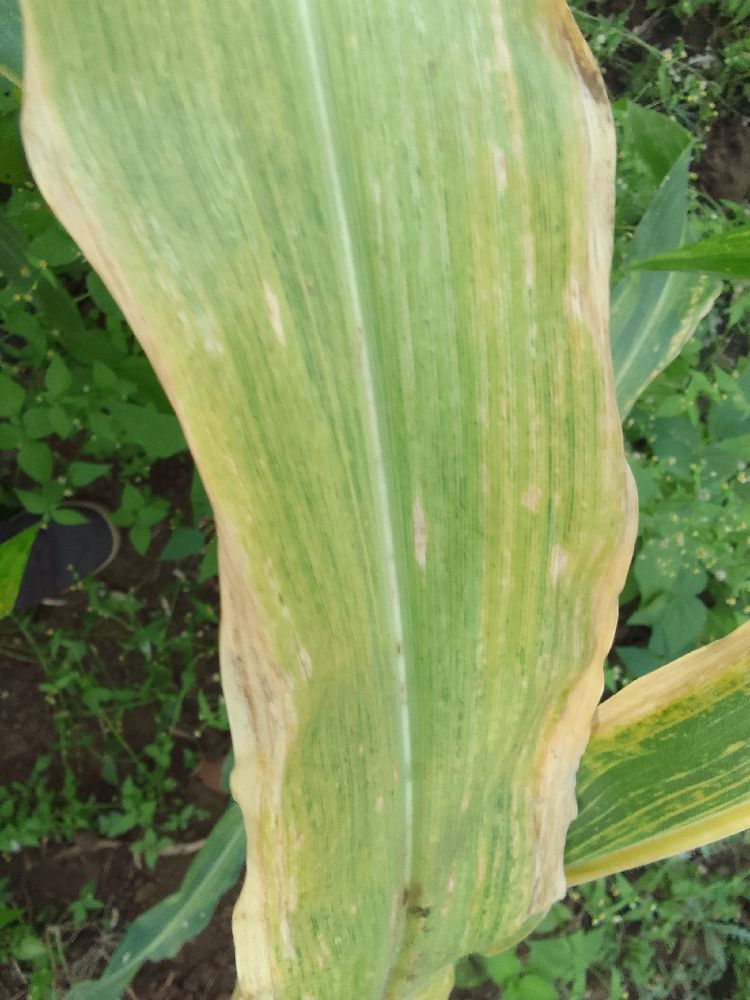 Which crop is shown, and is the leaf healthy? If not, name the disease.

maize, maize lethal necrosis
